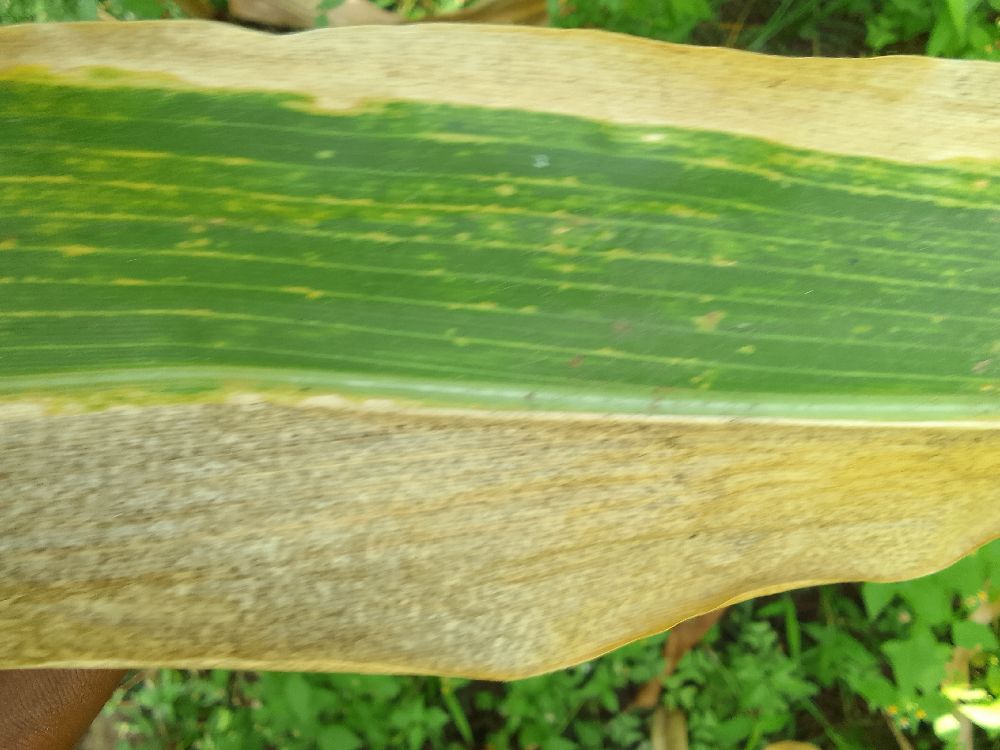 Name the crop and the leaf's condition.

maize, maize lethal necrosis
